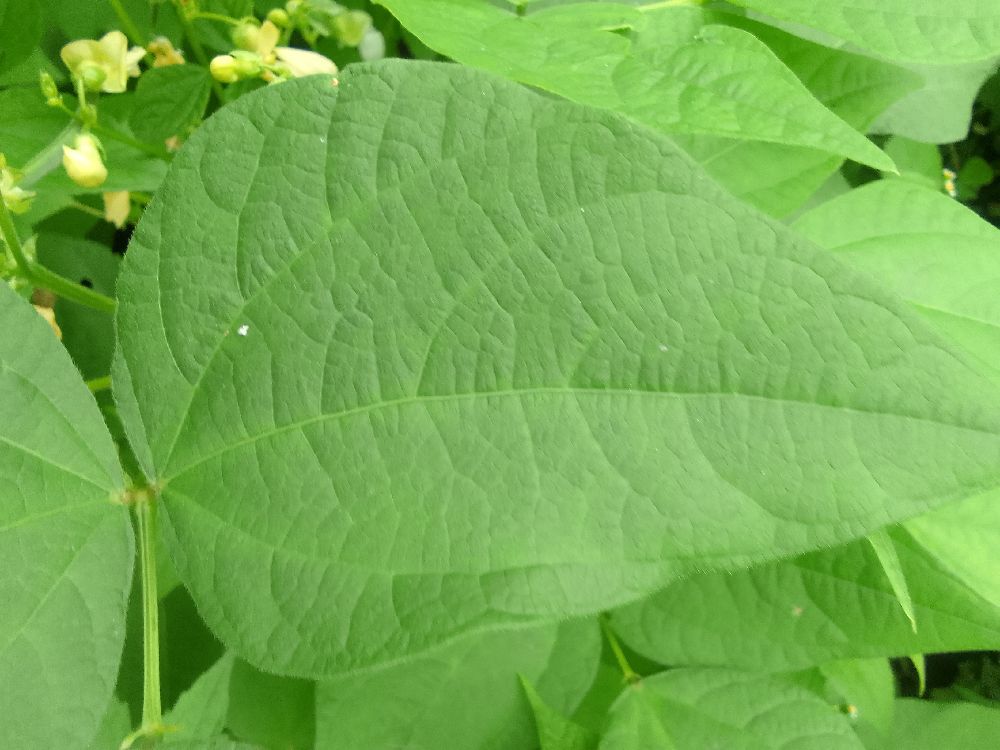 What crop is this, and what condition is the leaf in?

common bean, healthy
